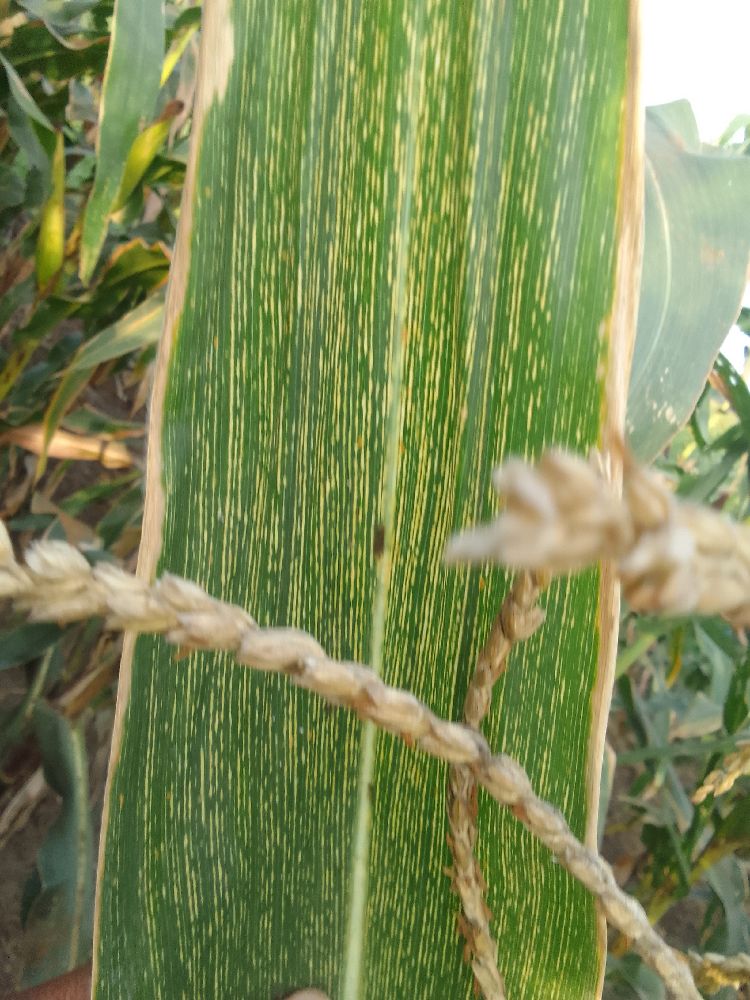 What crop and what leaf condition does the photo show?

maize, maize streak virus
